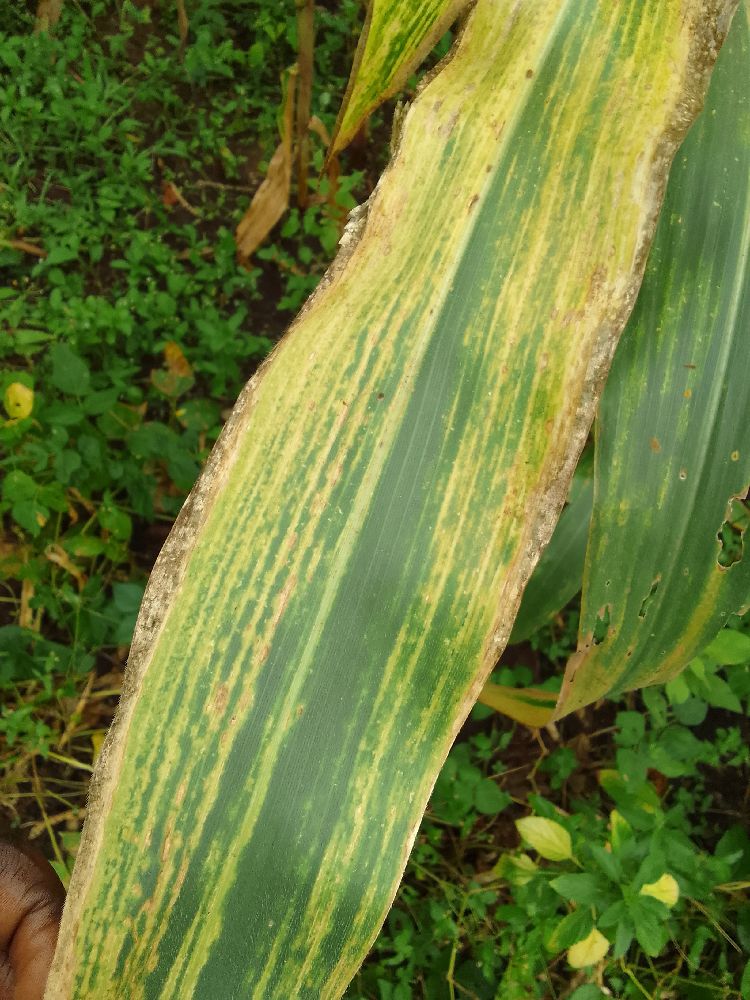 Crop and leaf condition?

maize, maize lethal necrosis
